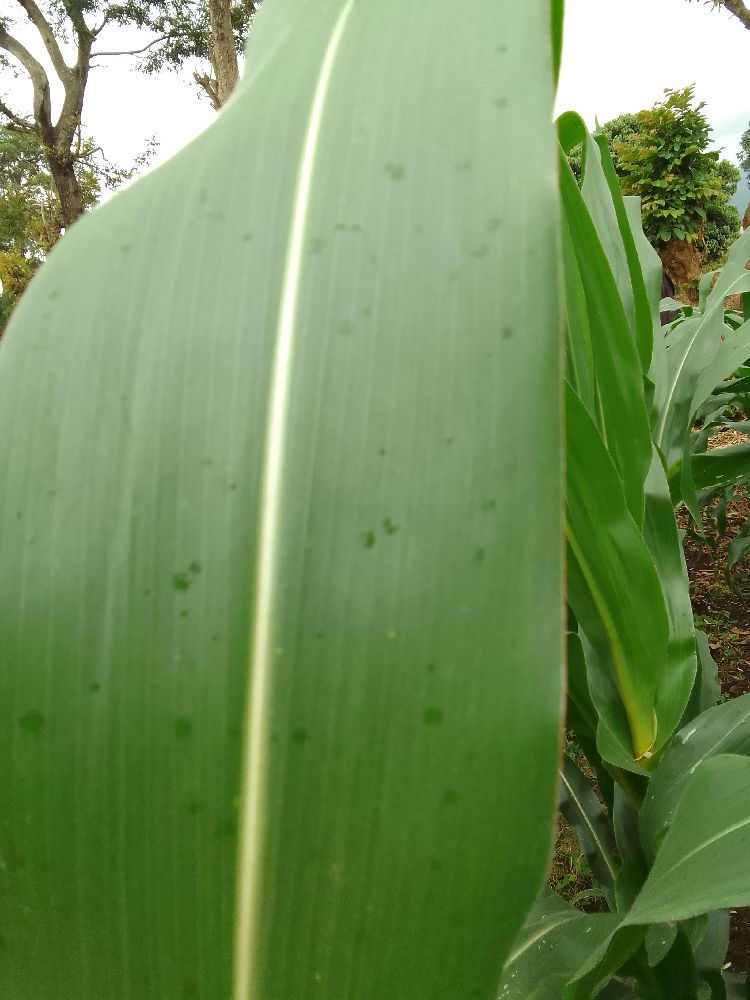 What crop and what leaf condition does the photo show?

maize, healthy
